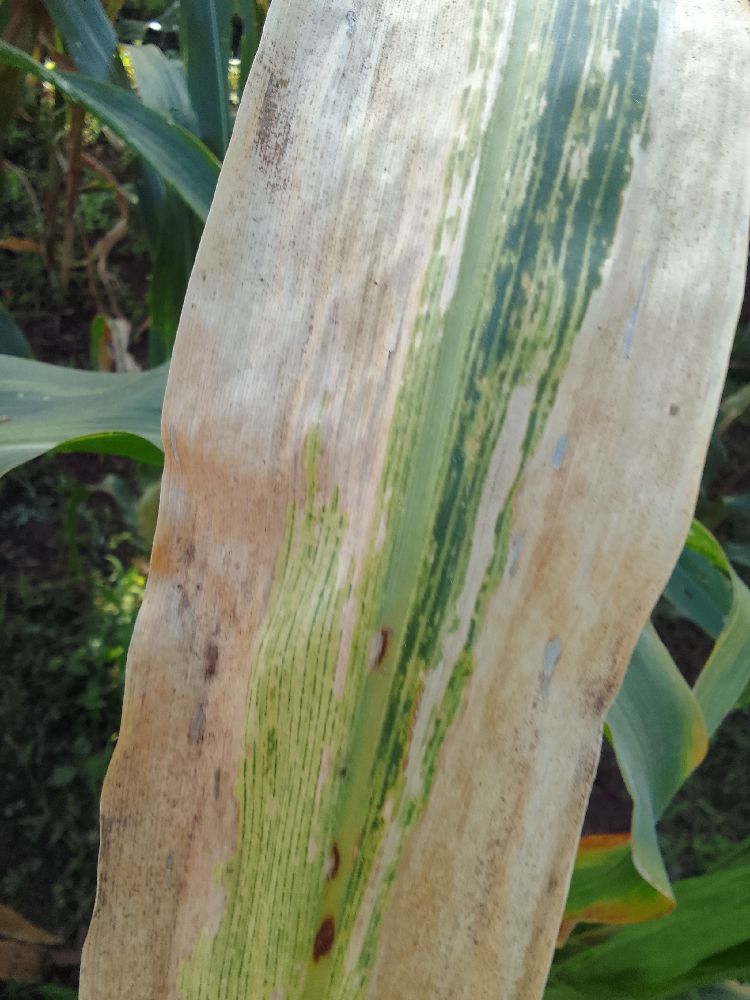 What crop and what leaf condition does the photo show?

maize, maize lethal necrosis
